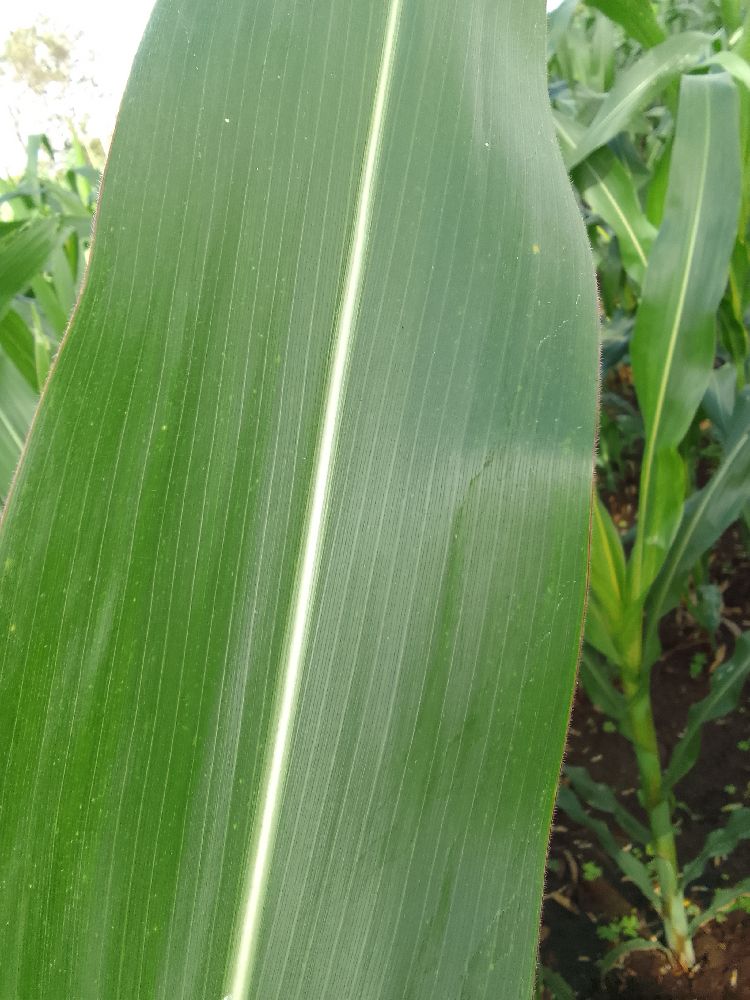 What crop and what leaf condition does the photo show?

maize, healthy
